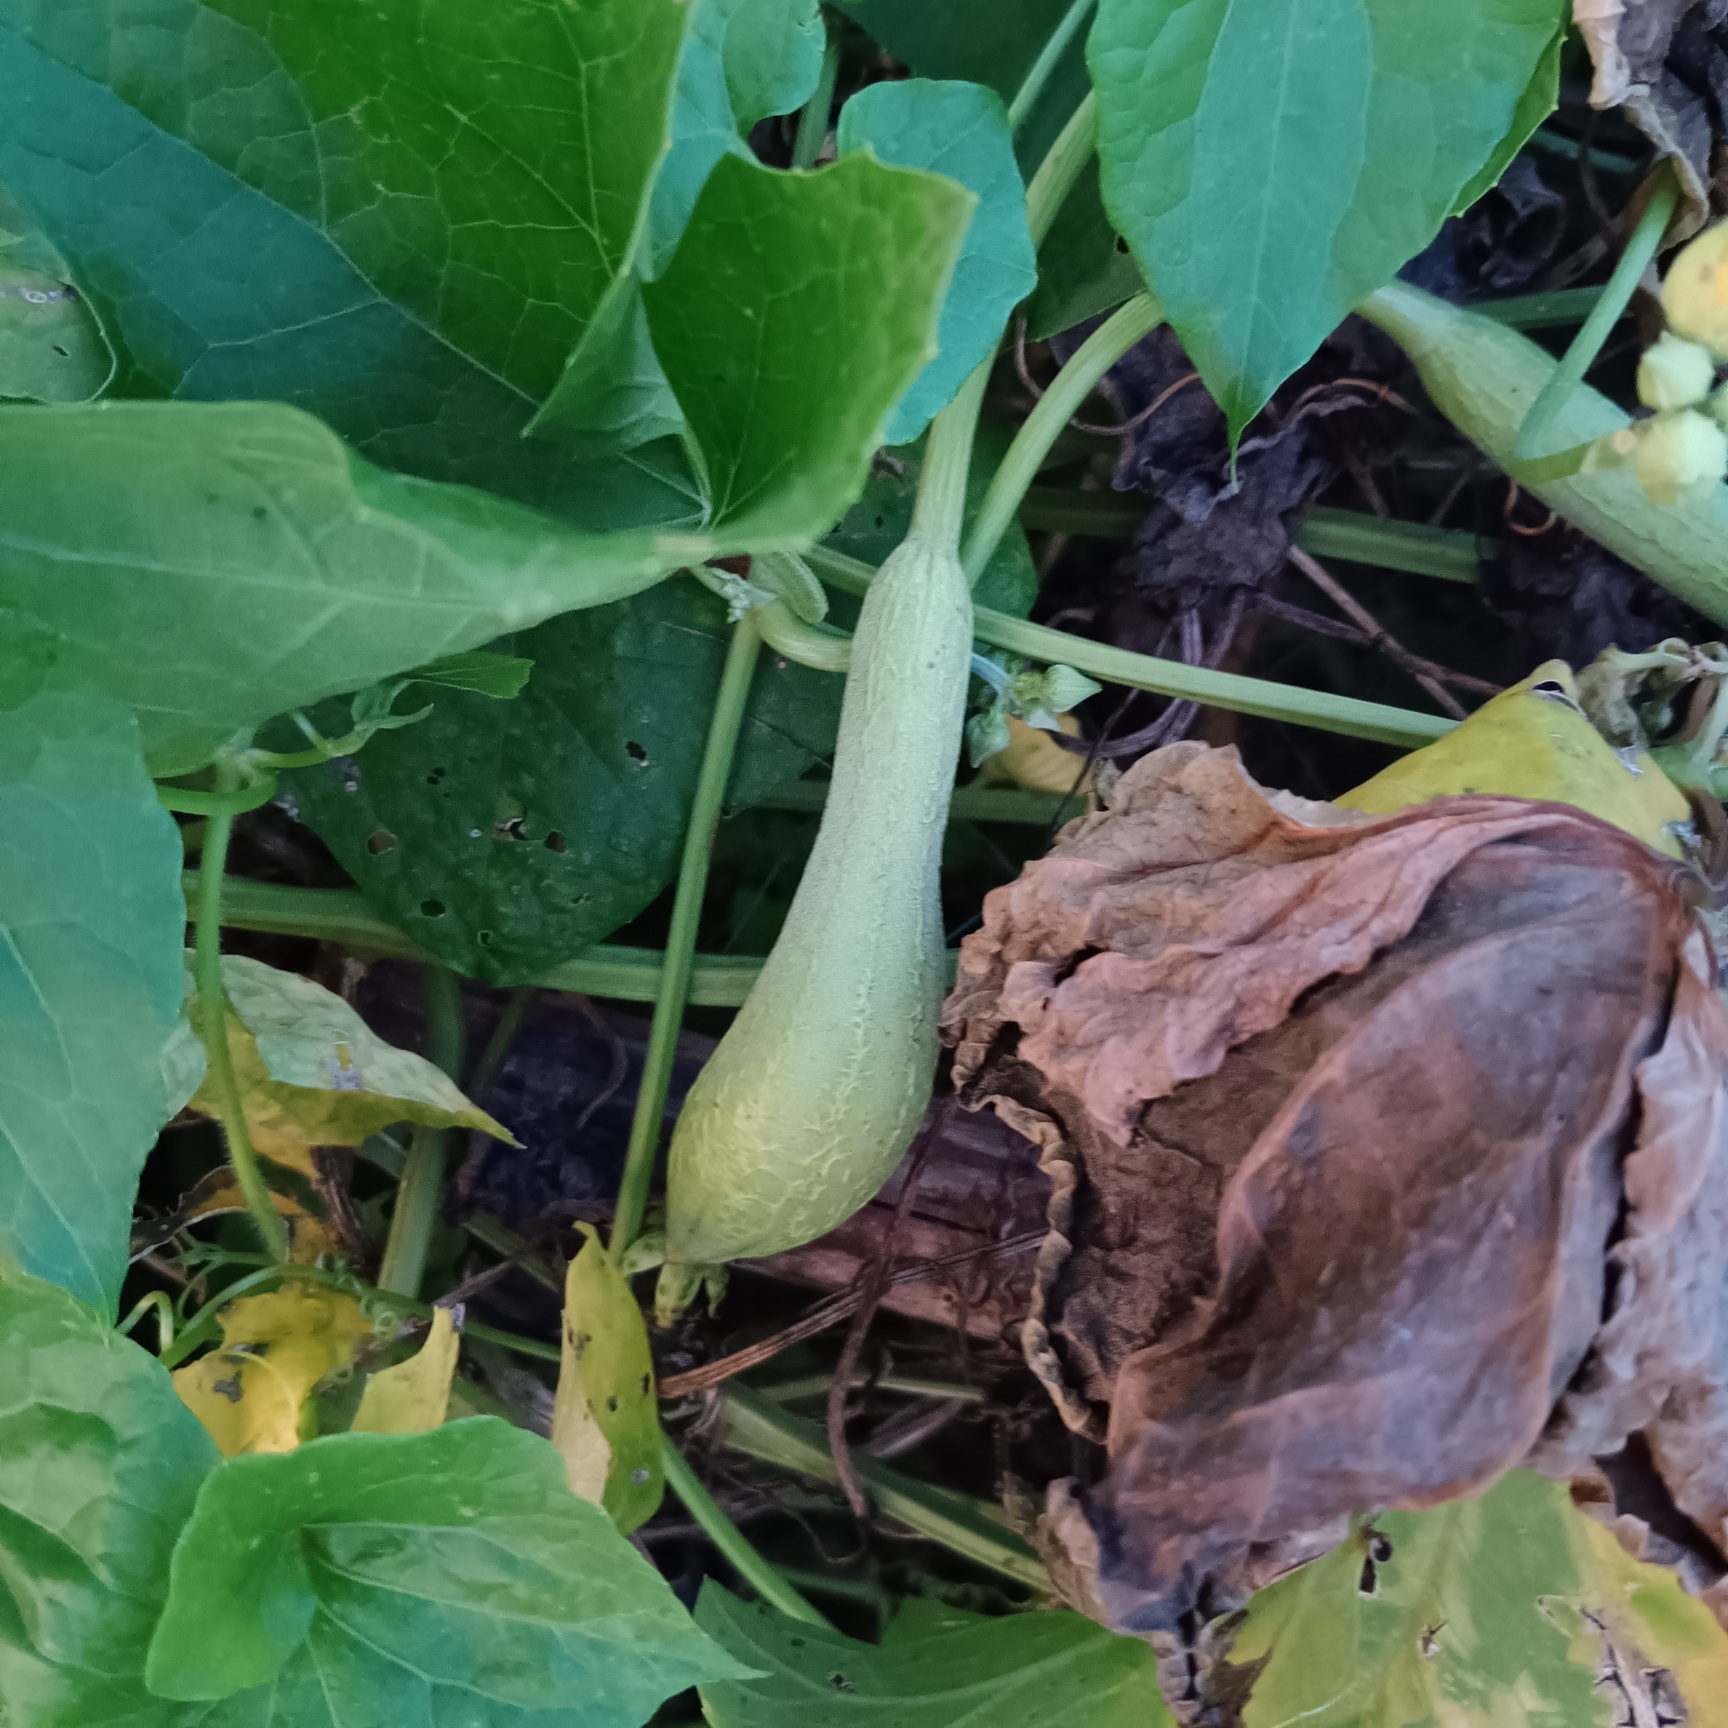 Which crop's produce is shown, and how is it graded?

luffa, fresh
